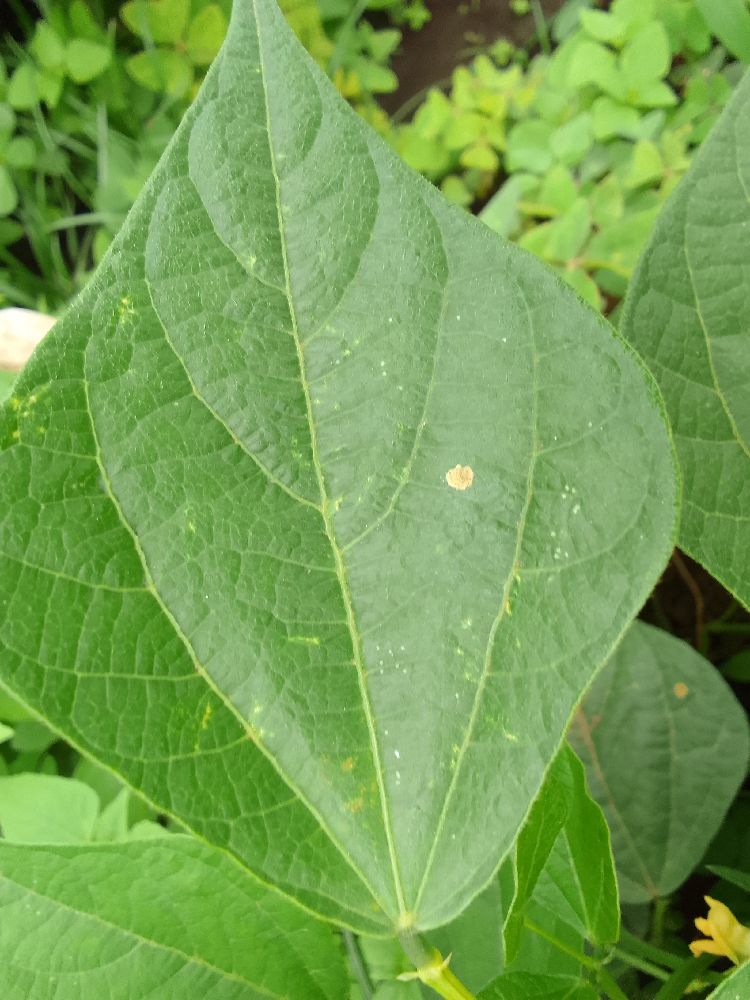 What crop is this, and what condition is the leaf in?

common bean, healthy
